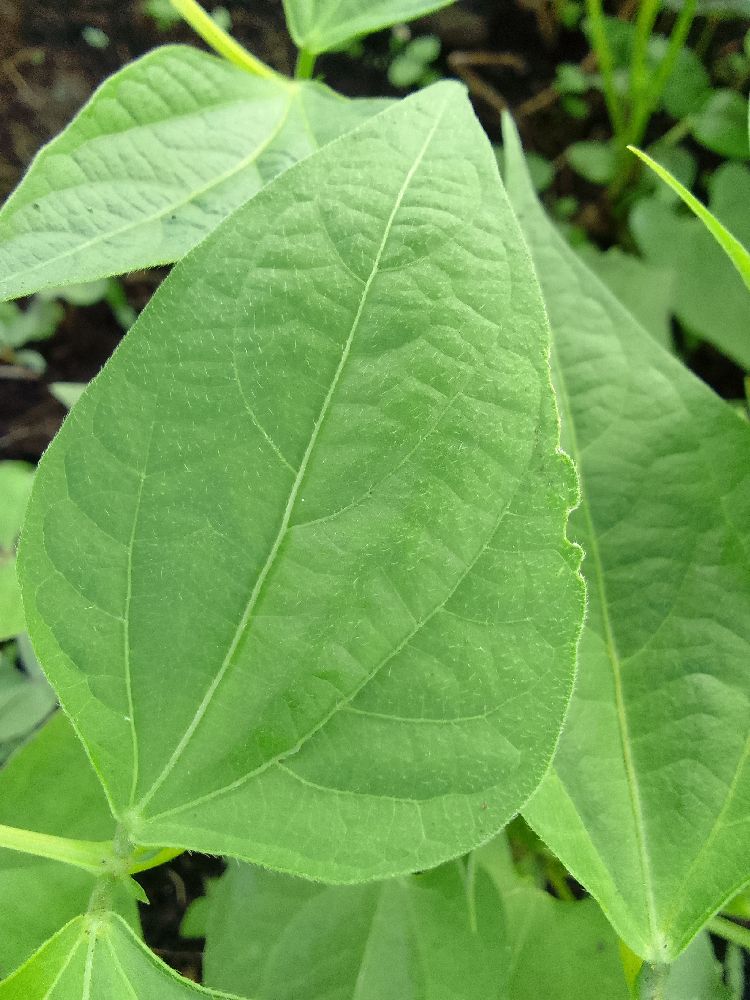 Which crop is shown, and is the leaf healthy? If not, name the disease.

common bean, healthy
